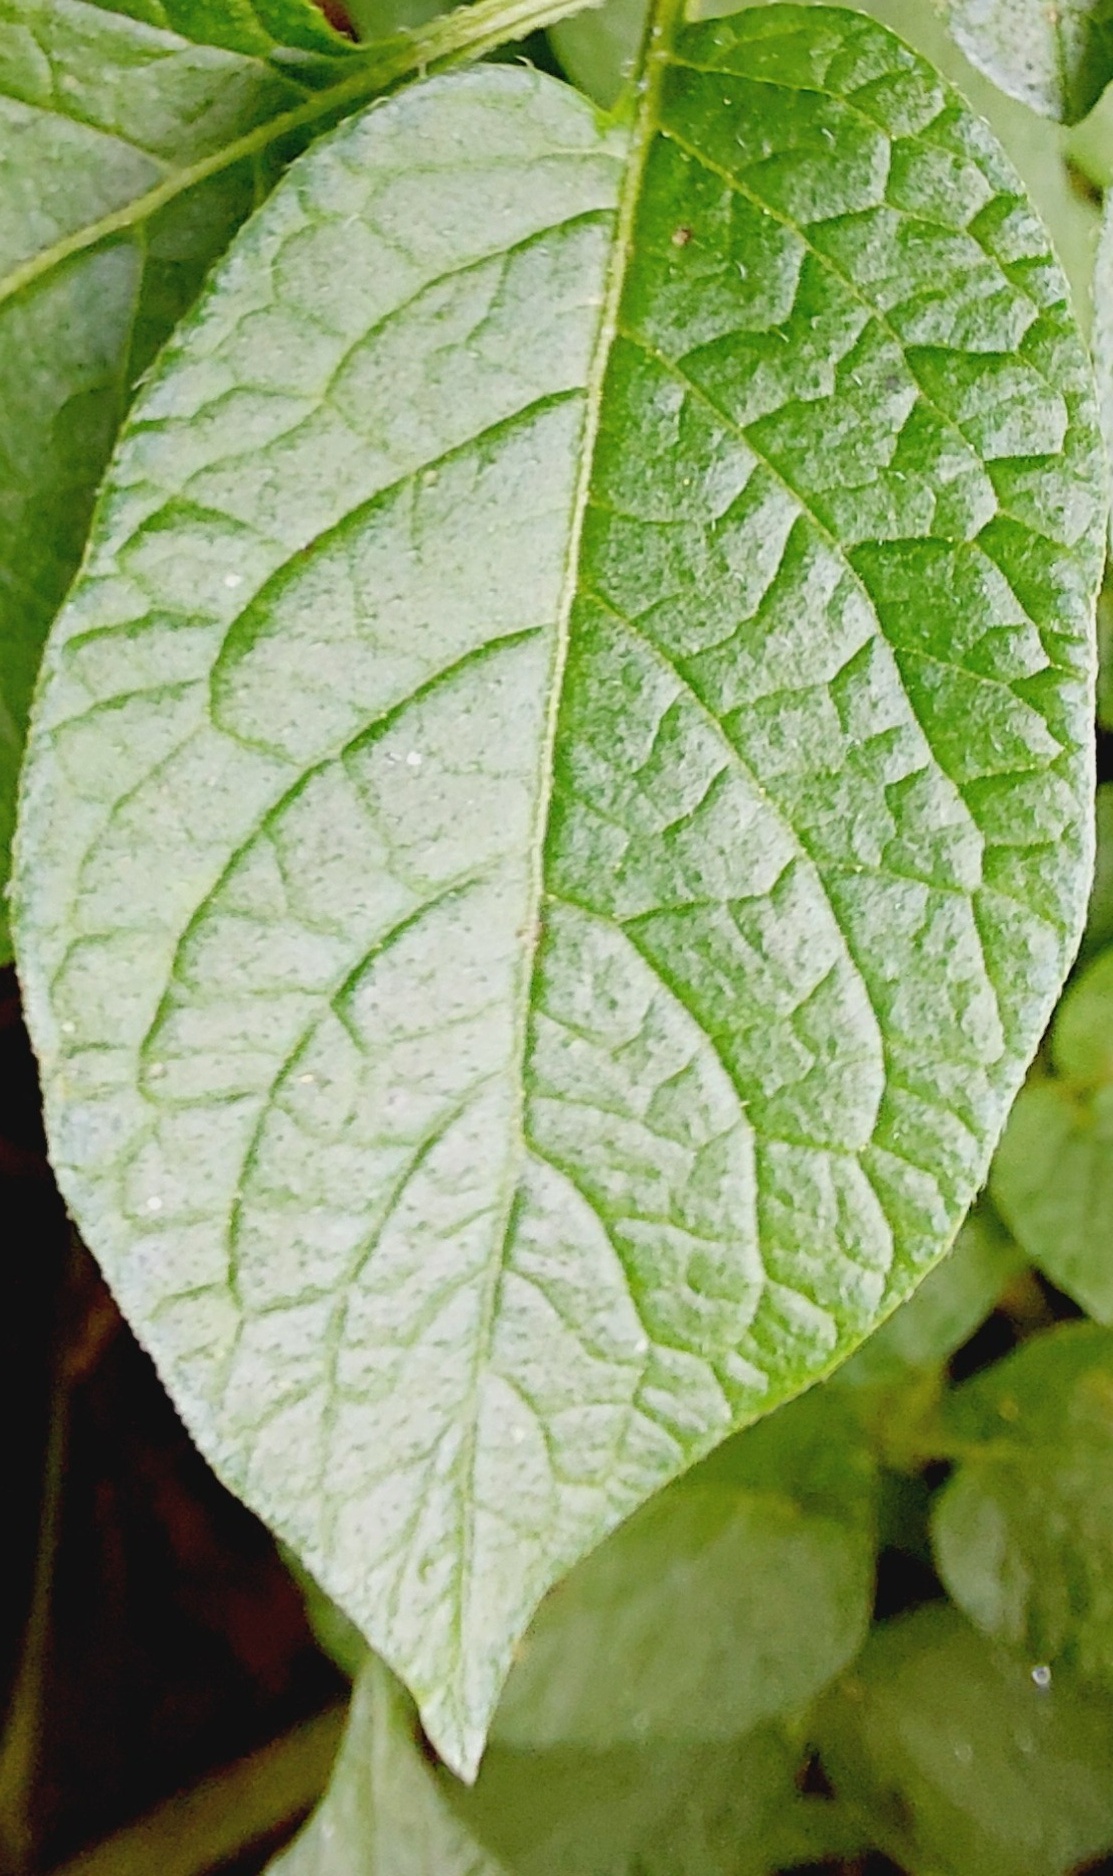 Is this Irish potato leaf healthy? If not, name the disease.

healthy
